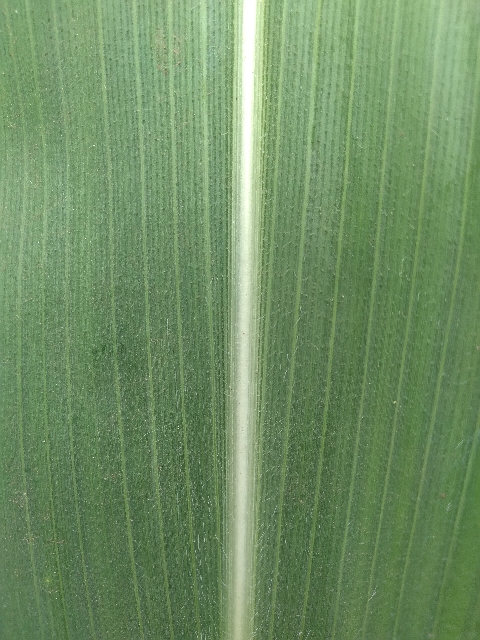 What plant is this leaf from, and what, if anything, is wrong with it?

maize, healthy
